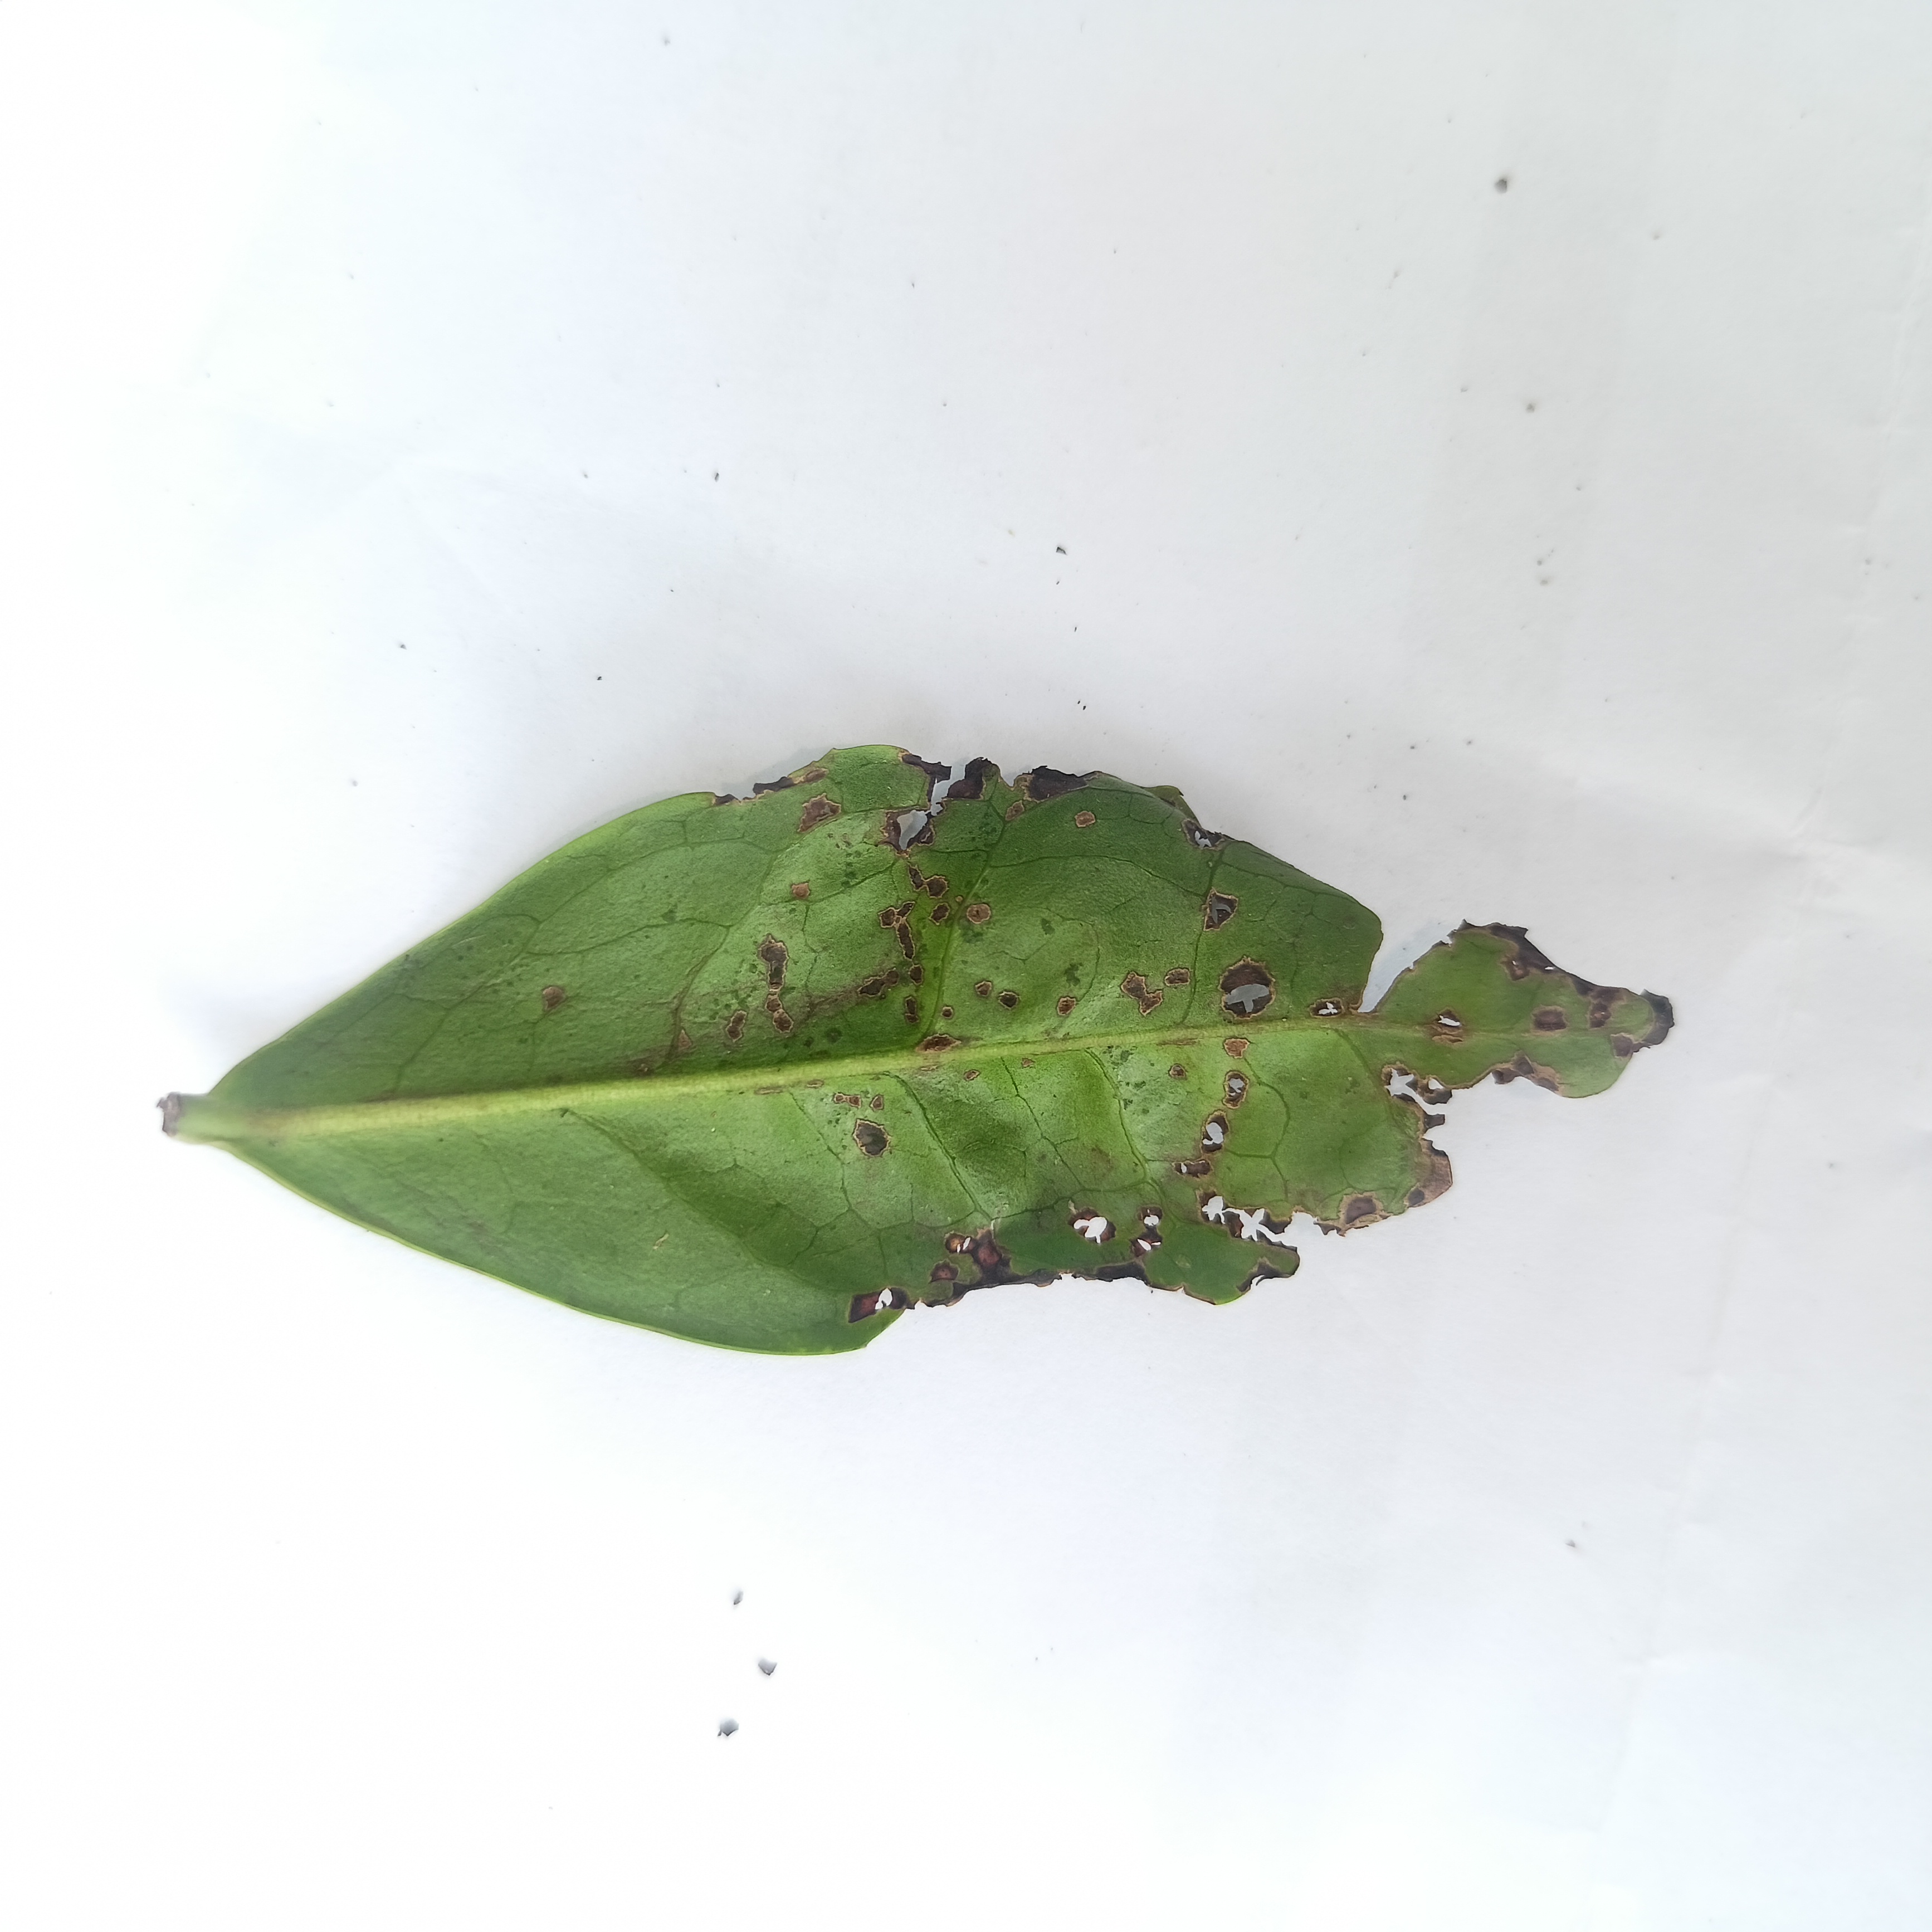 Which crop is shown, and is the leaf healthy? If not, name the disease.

tea, helopeltis
